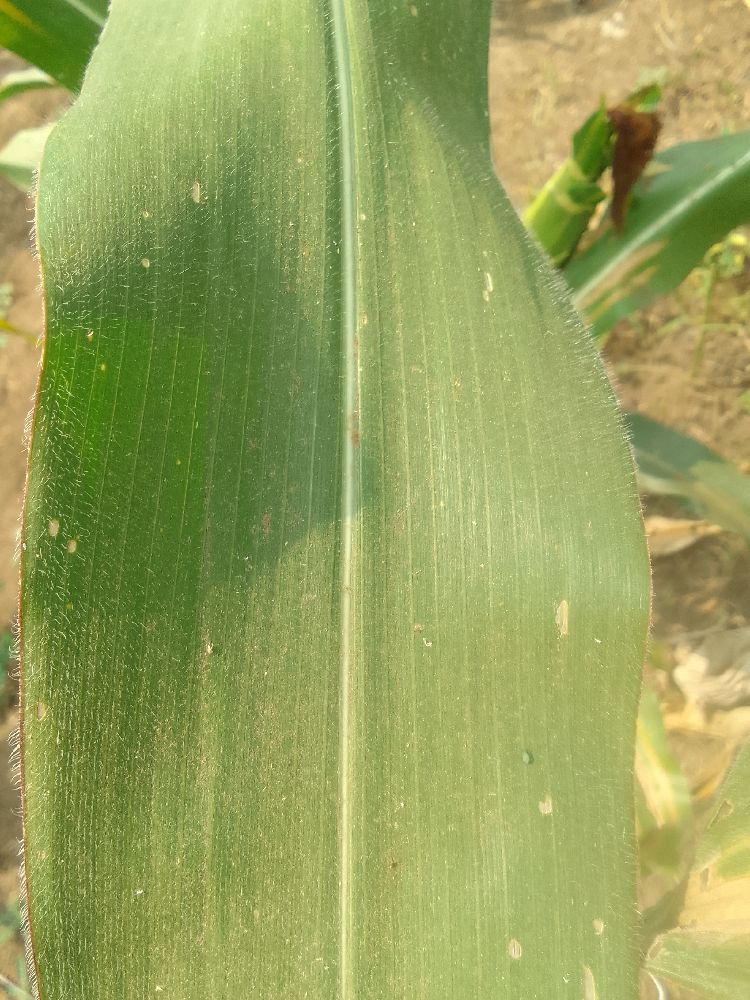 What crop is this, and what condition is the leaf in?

maize, healthy
